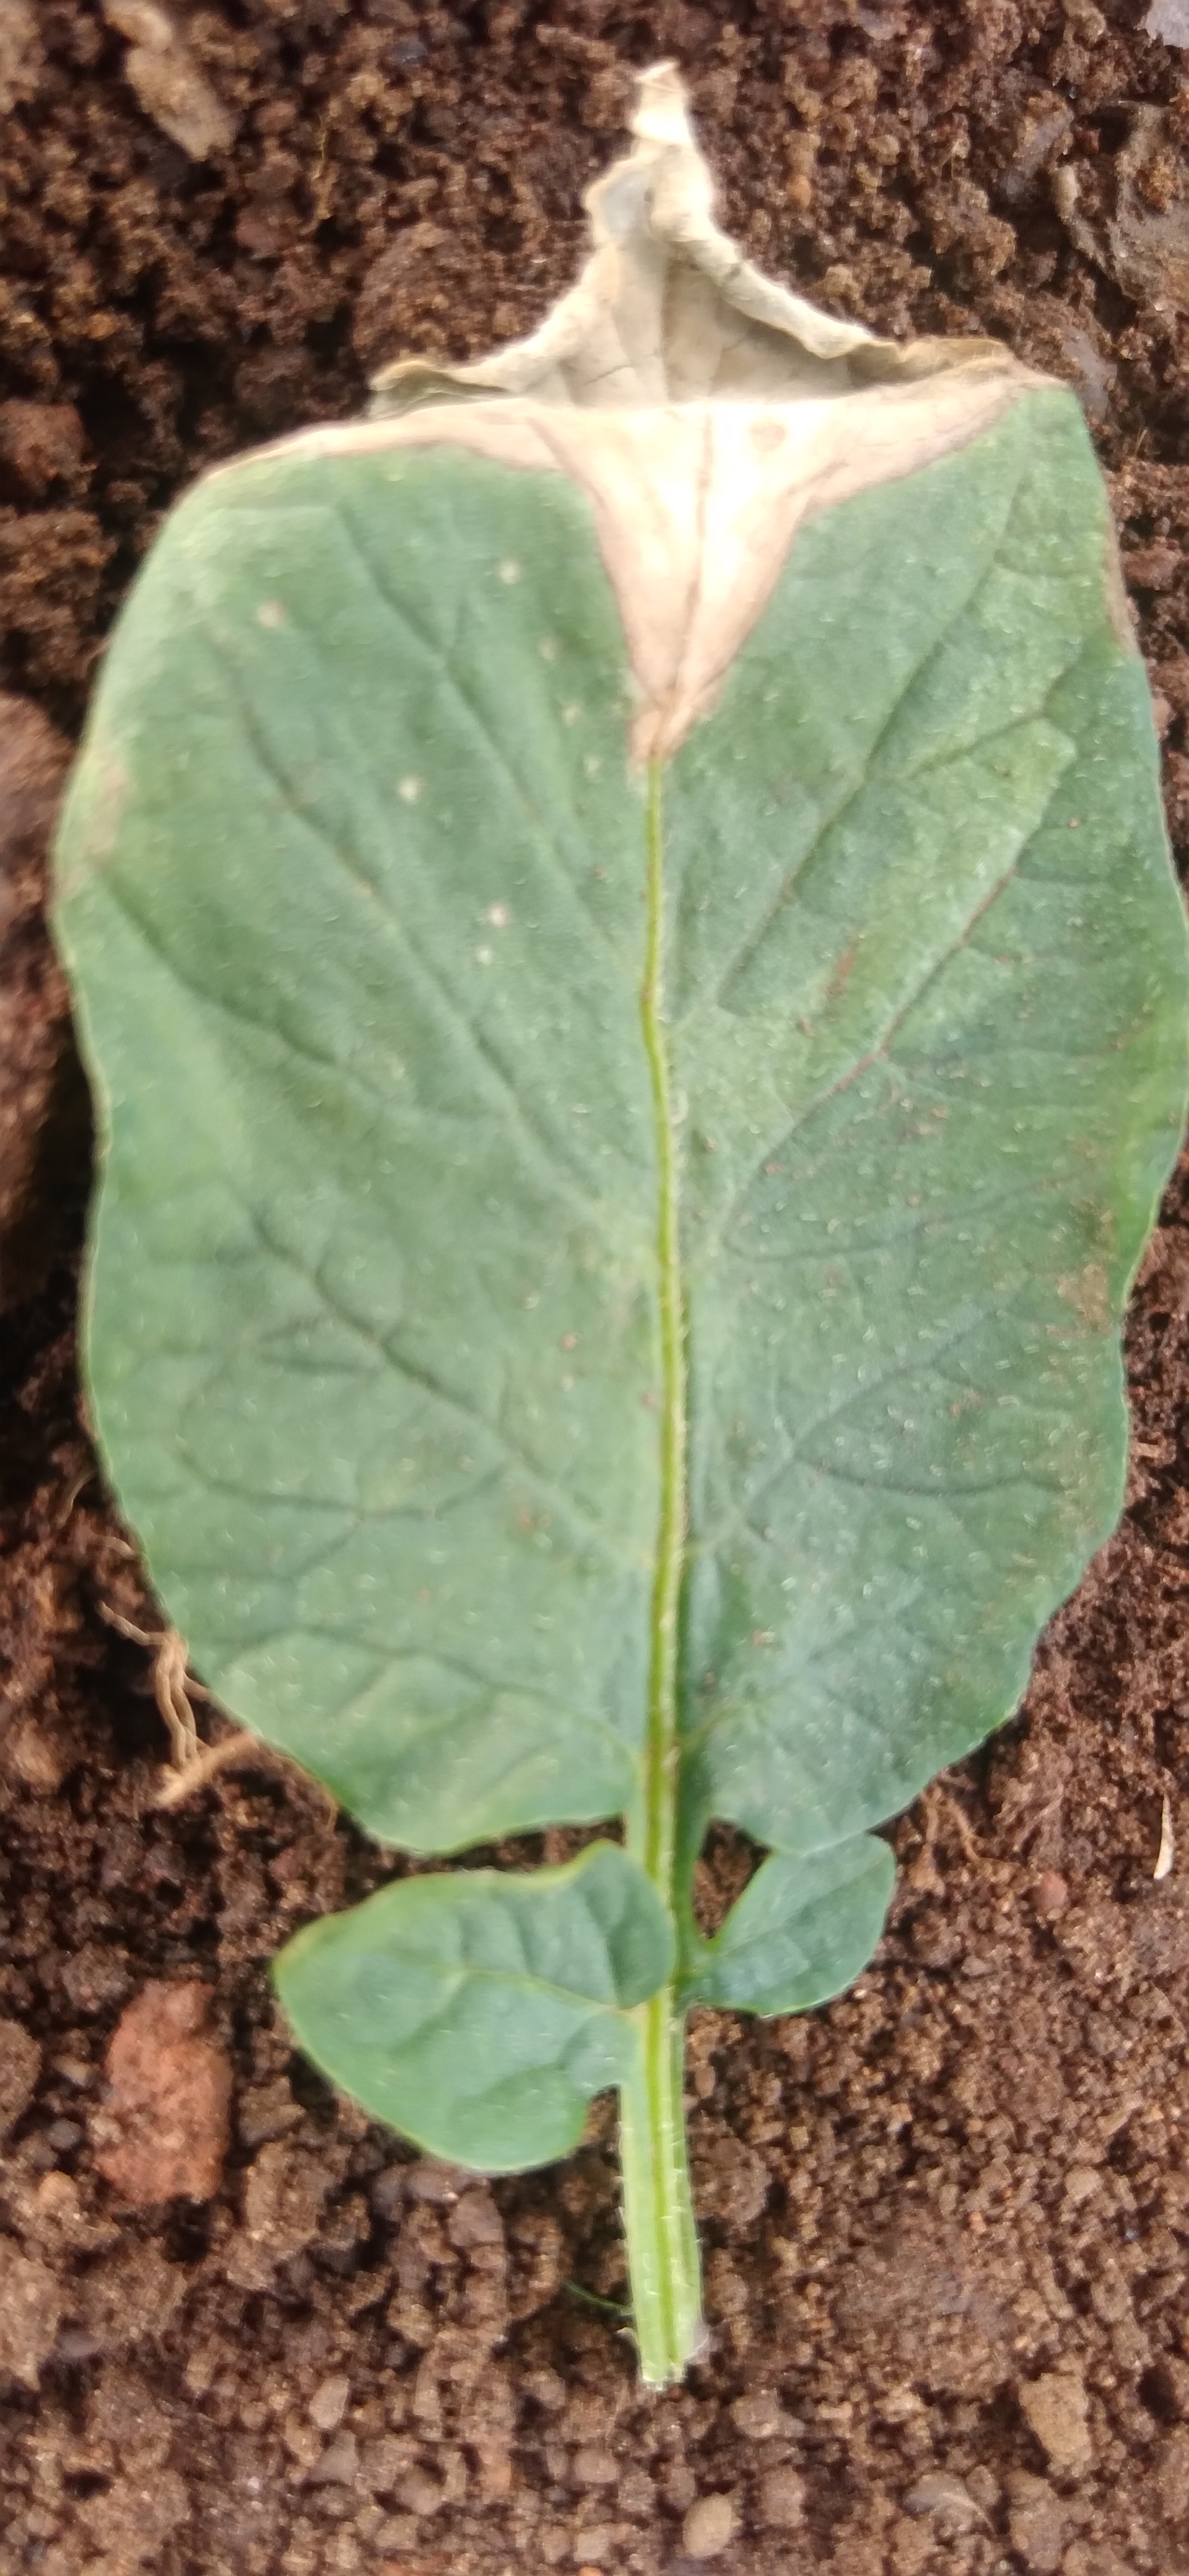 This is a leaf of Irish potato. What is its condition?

early blight
